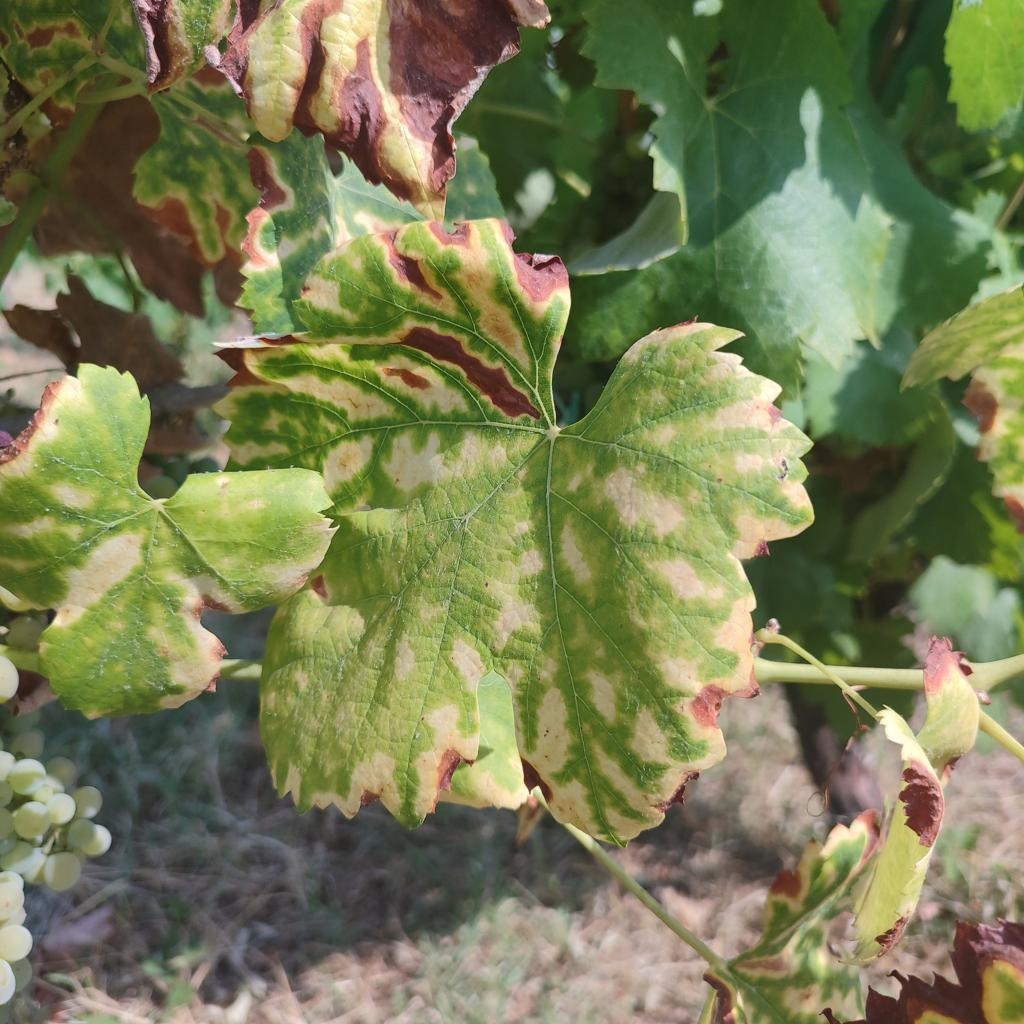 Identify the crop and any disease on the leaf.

grapevine, esca complex
